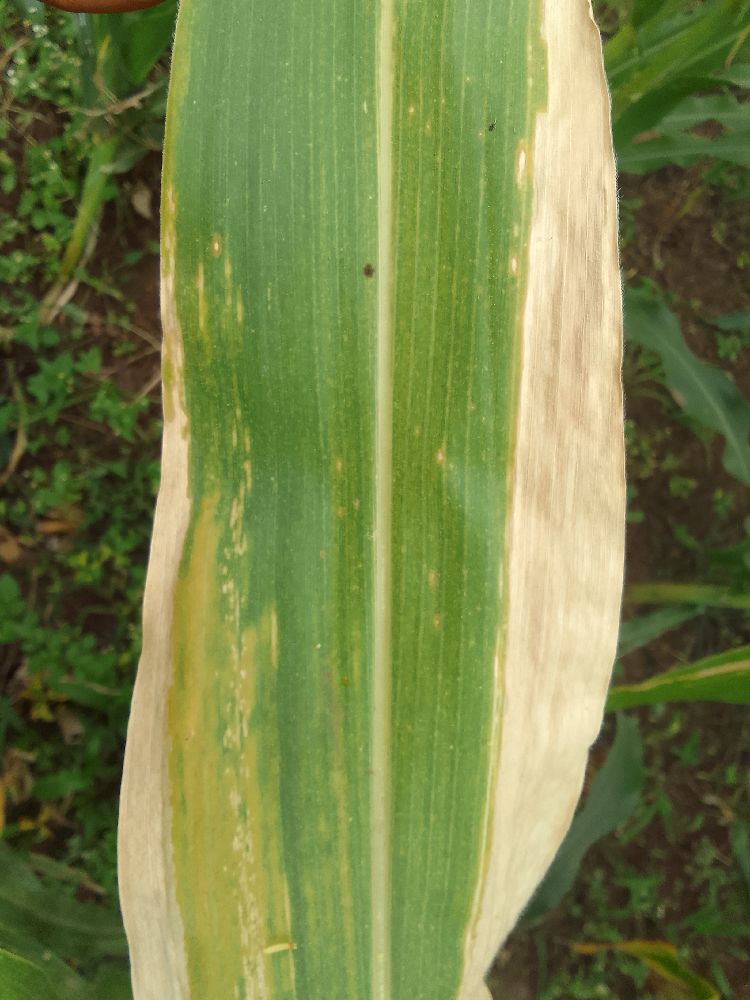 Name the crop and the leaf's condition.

maize, maize lethal necrosis
